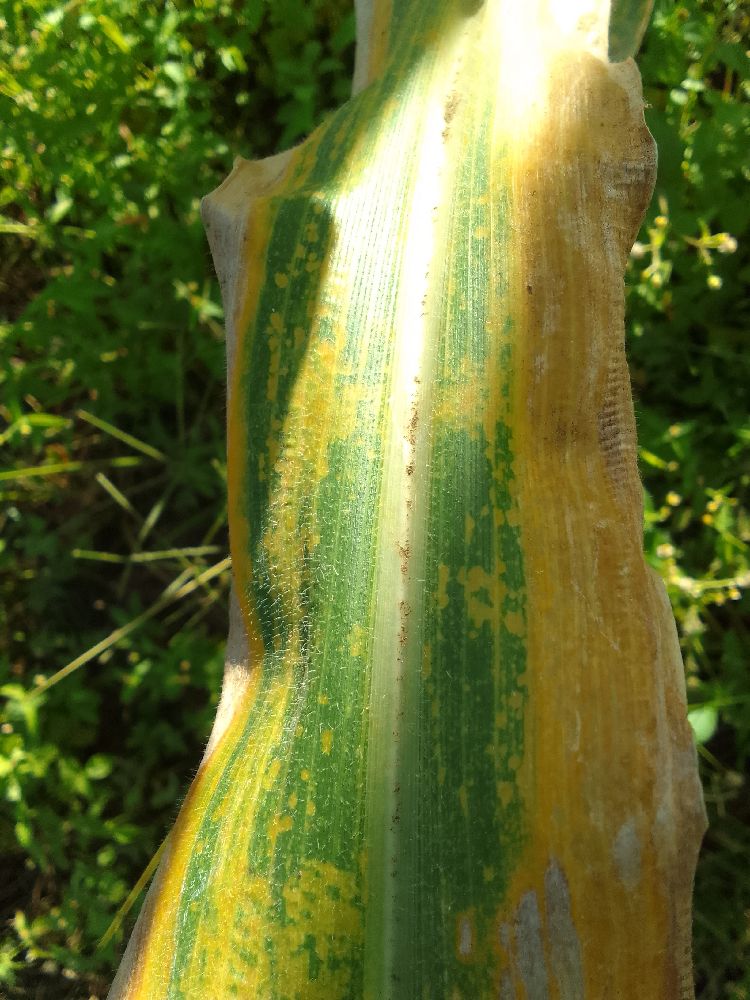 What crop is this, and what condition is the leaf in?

maize, maize lethal necrosis
